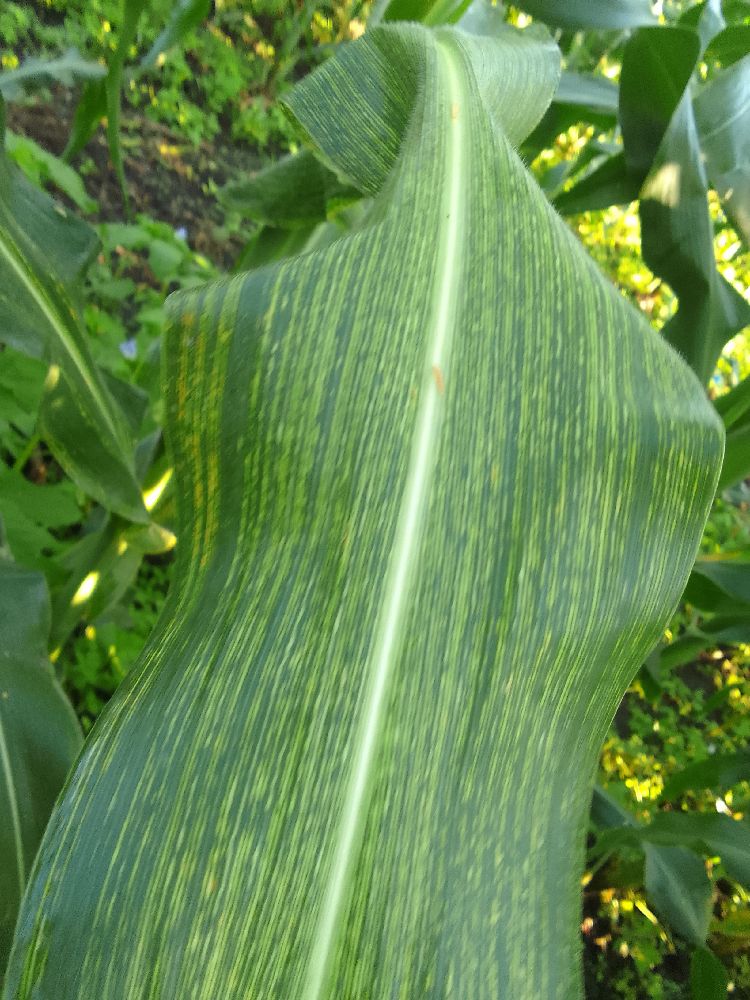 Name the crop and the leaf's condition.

maize, maize streak virus
